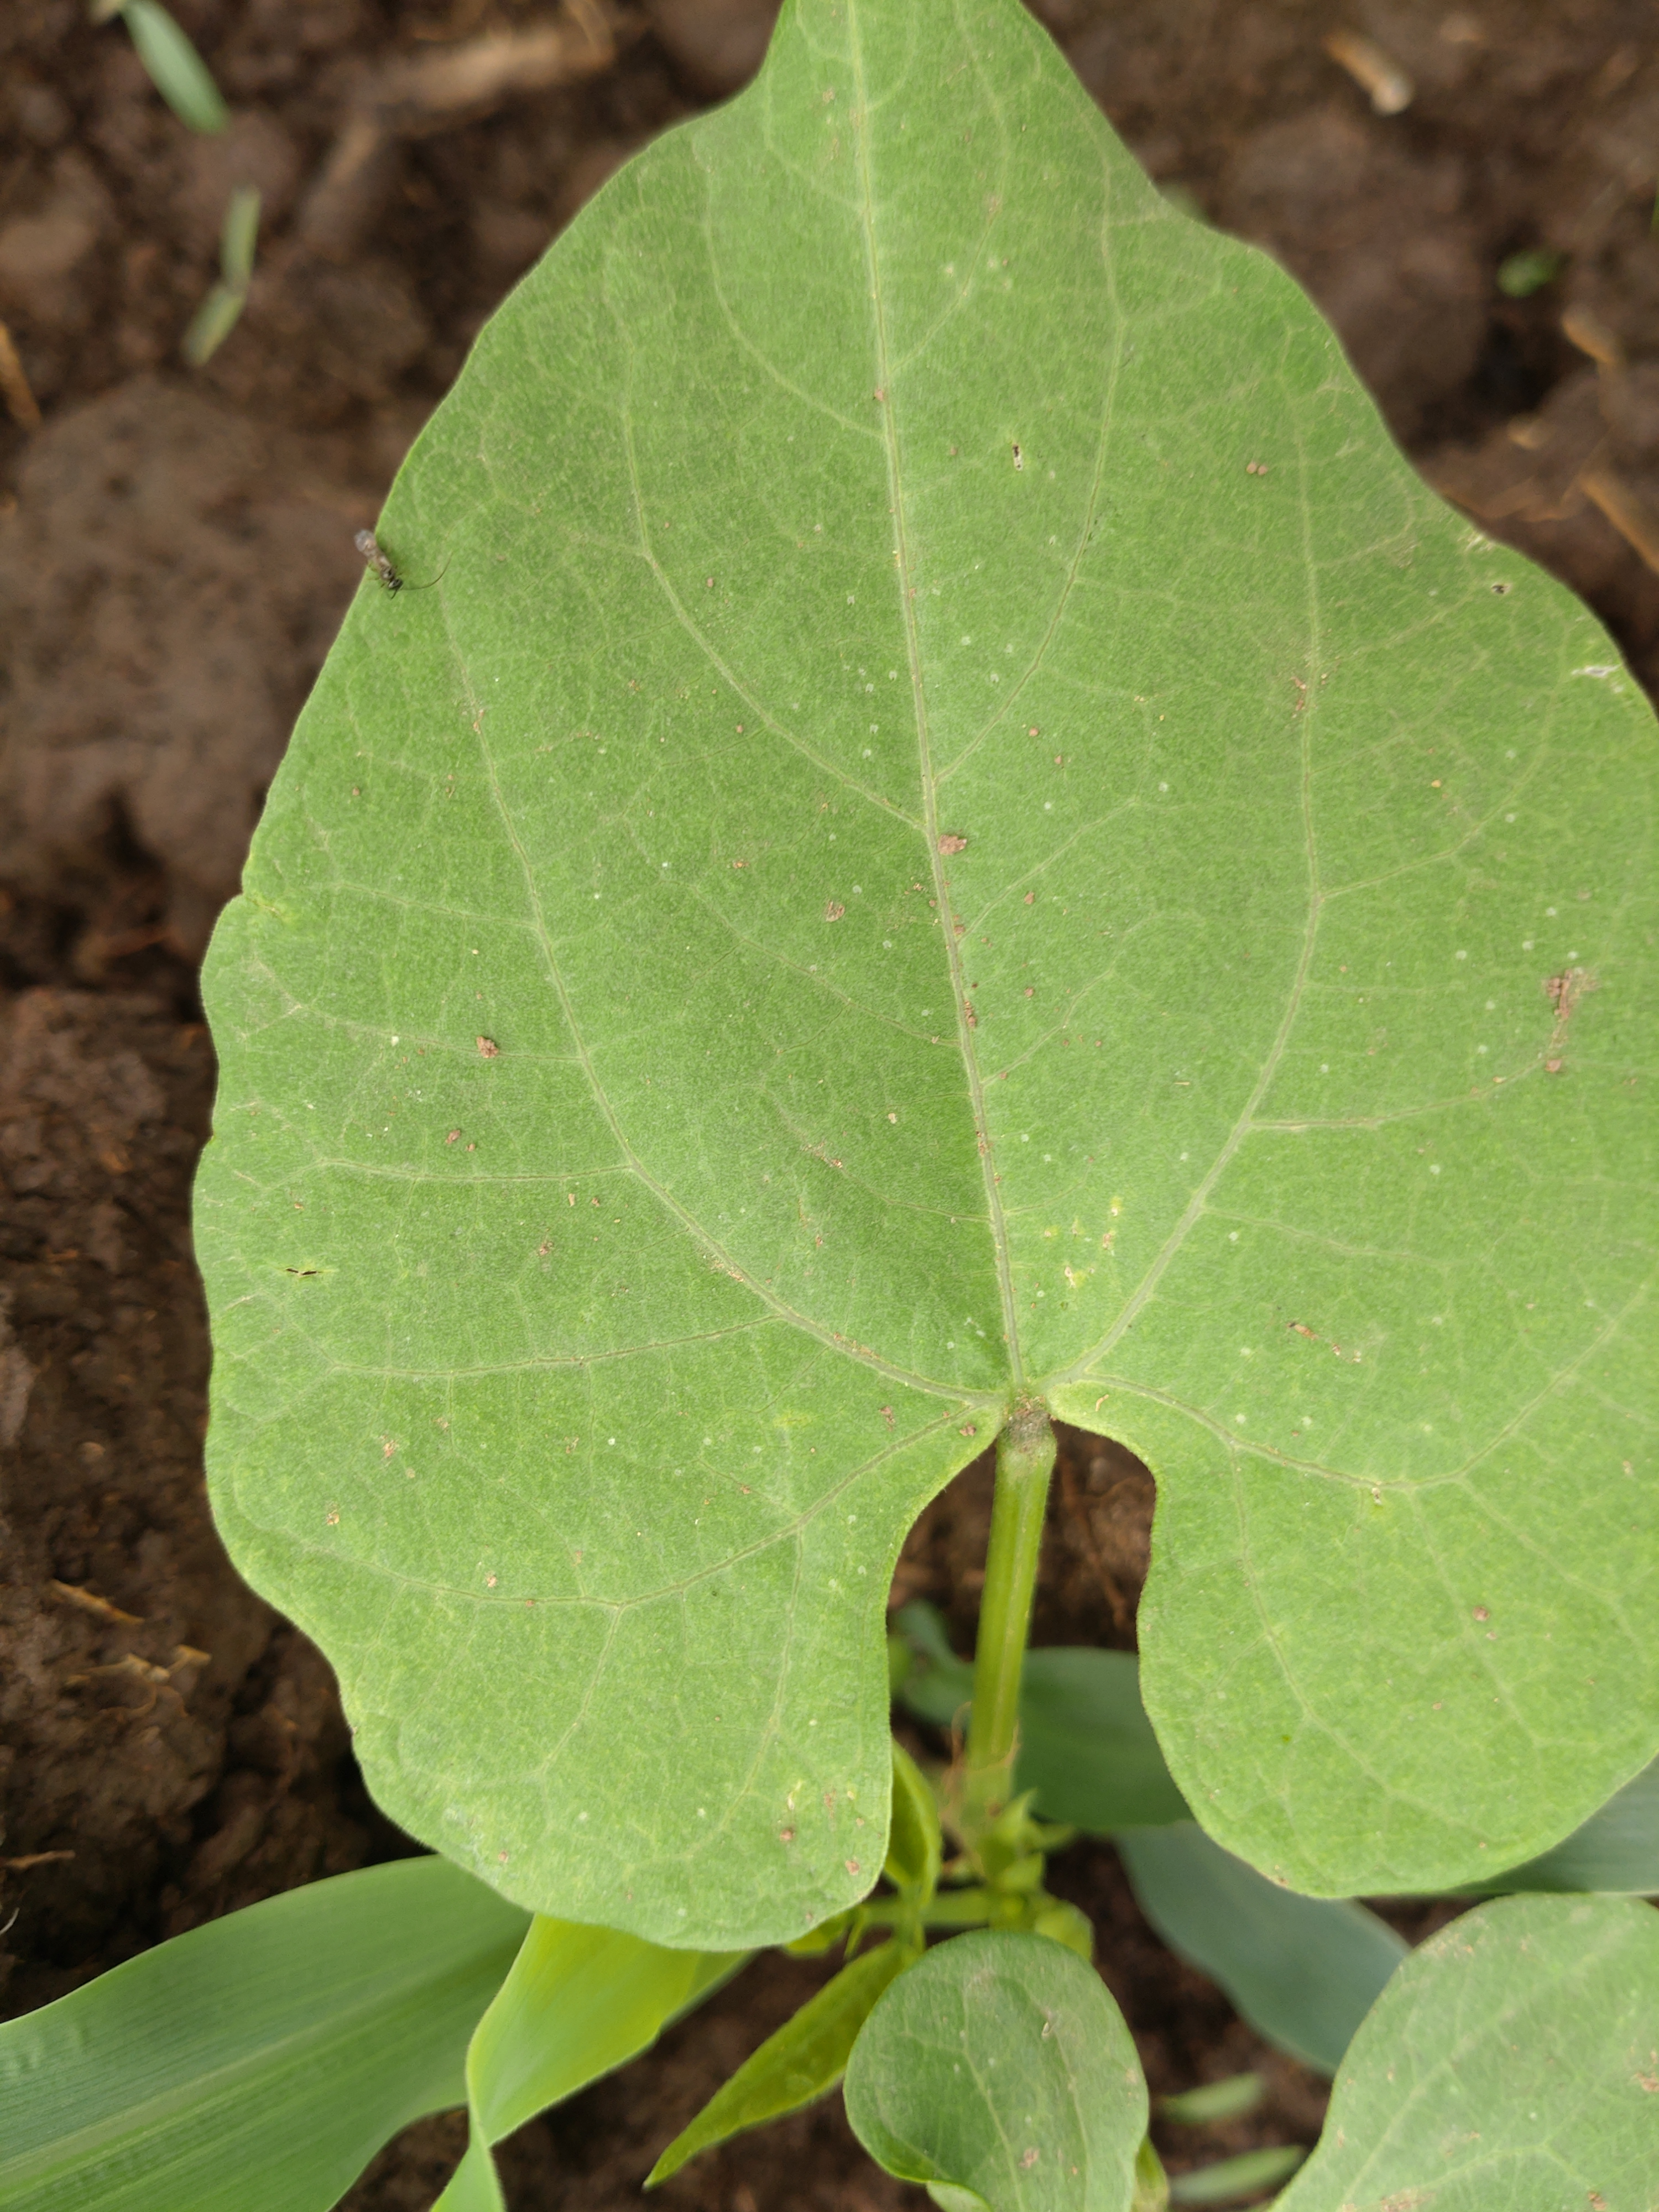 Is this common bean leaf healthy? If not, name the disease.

healthy
